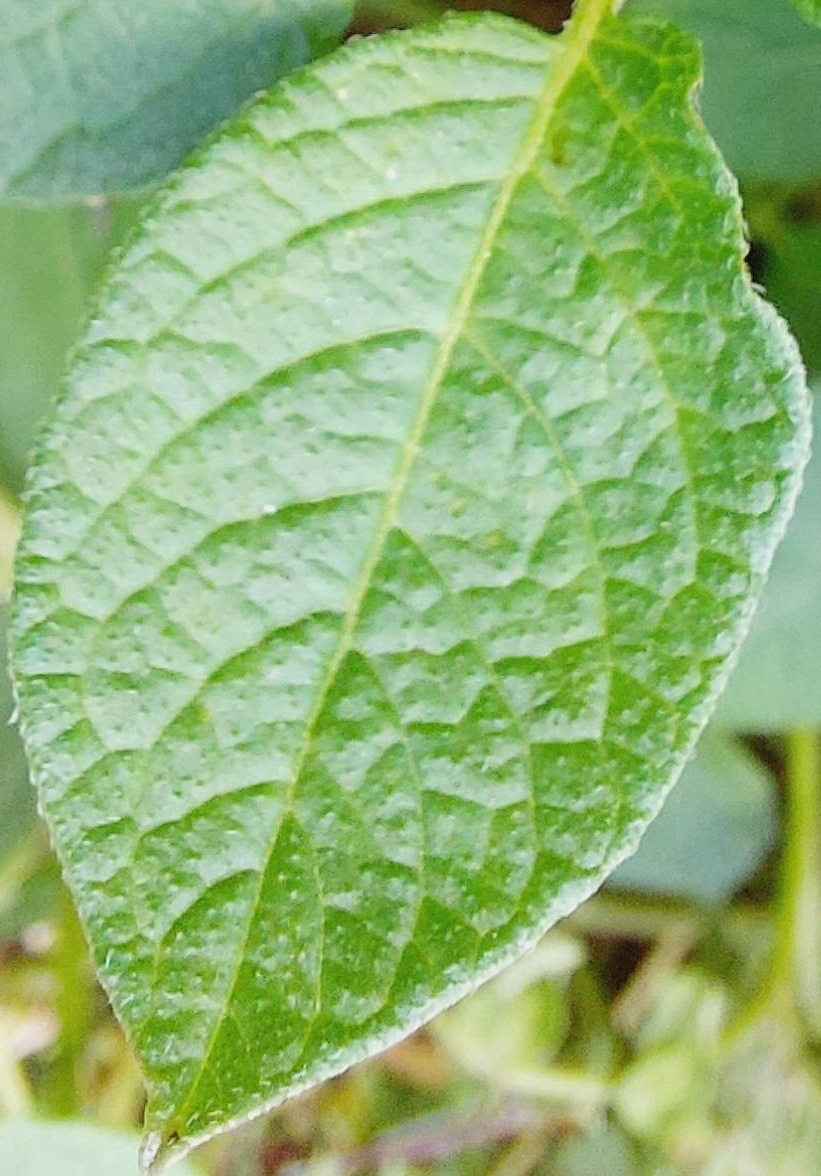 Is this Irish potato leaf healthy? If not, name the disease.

healthy
